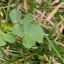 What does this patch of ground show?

unstructured weed
